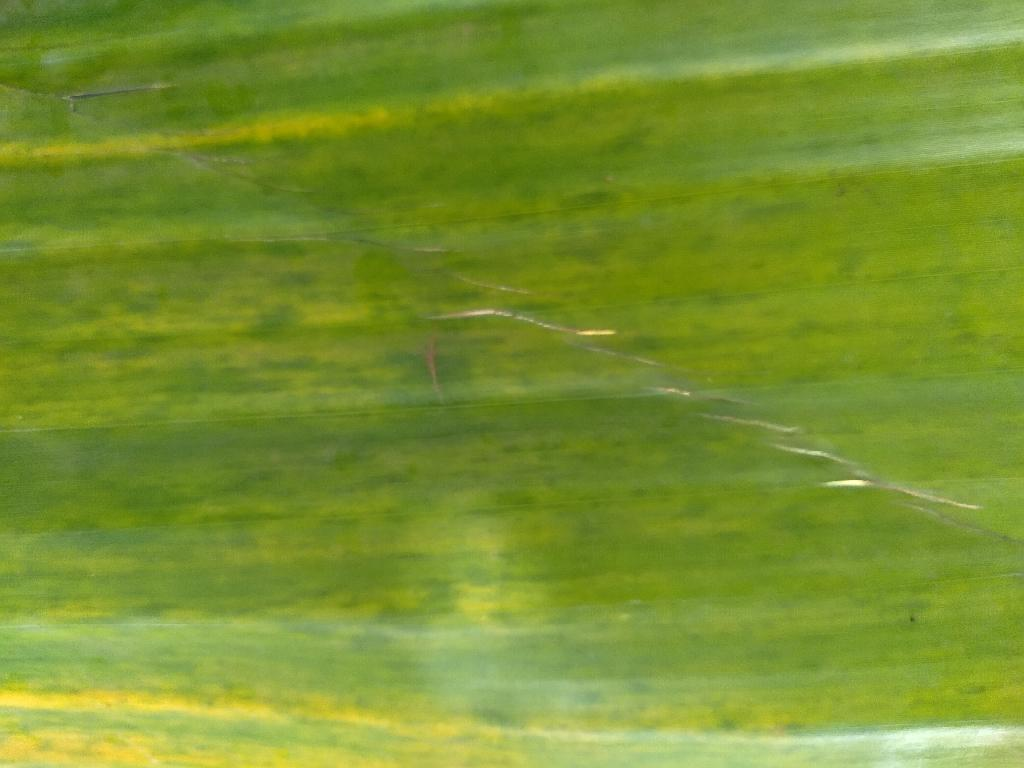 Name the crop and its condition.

banana, fusarium wilt race 1
